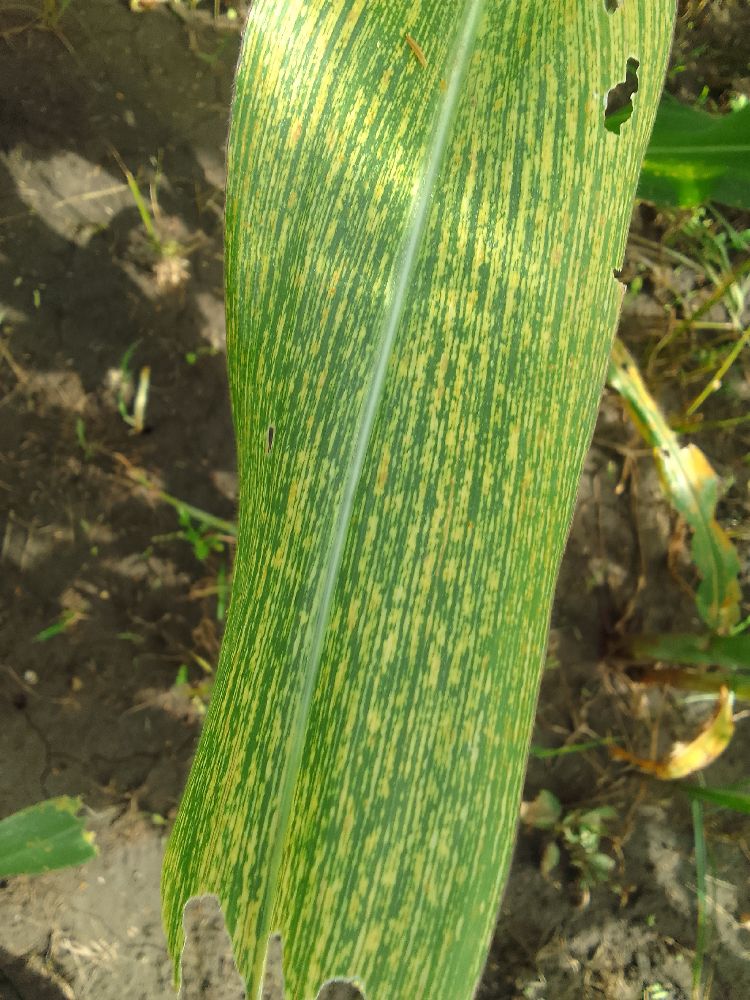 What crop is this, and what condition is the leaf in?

maize, maize streak virus
